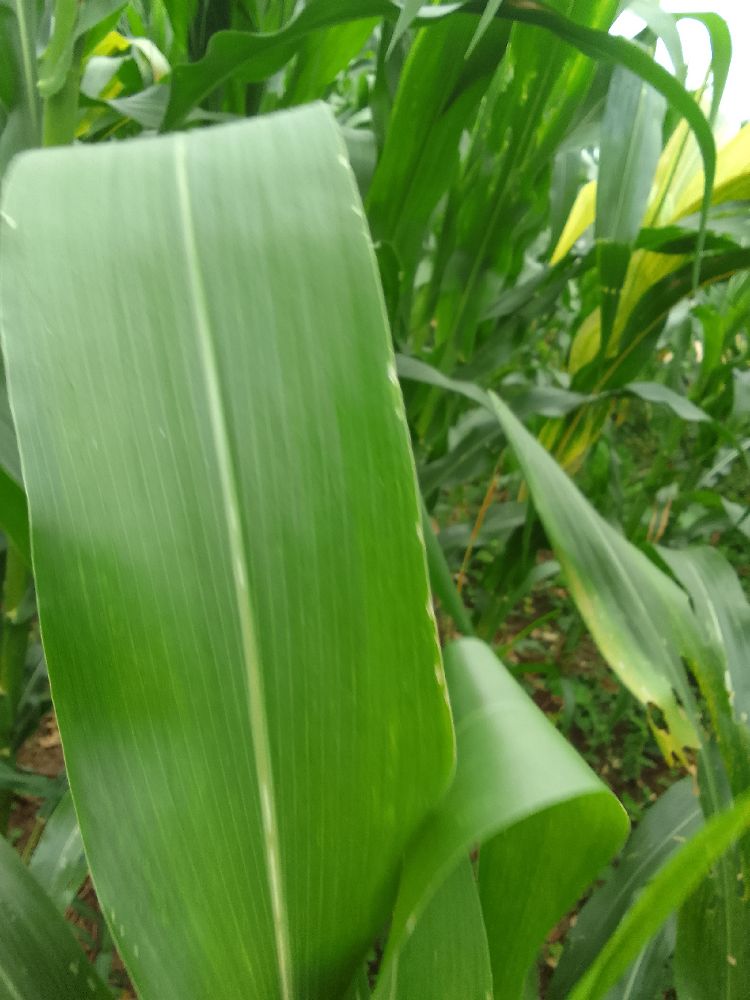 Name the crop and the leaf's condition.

maize, healthy
